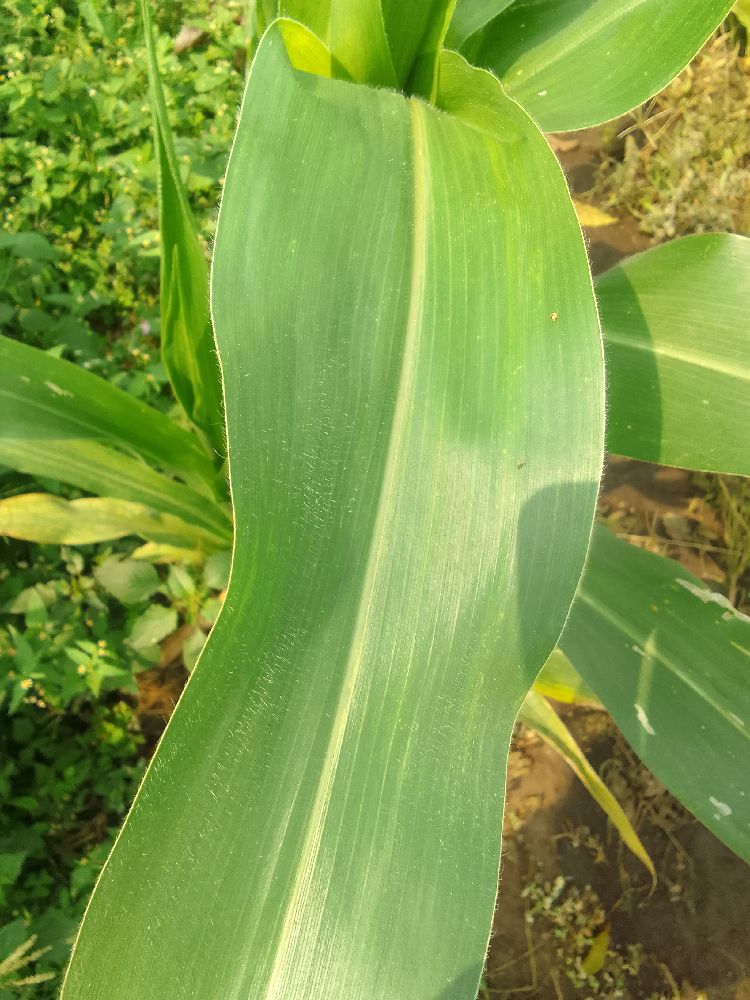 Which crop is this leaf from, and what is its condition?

maize, healthy
